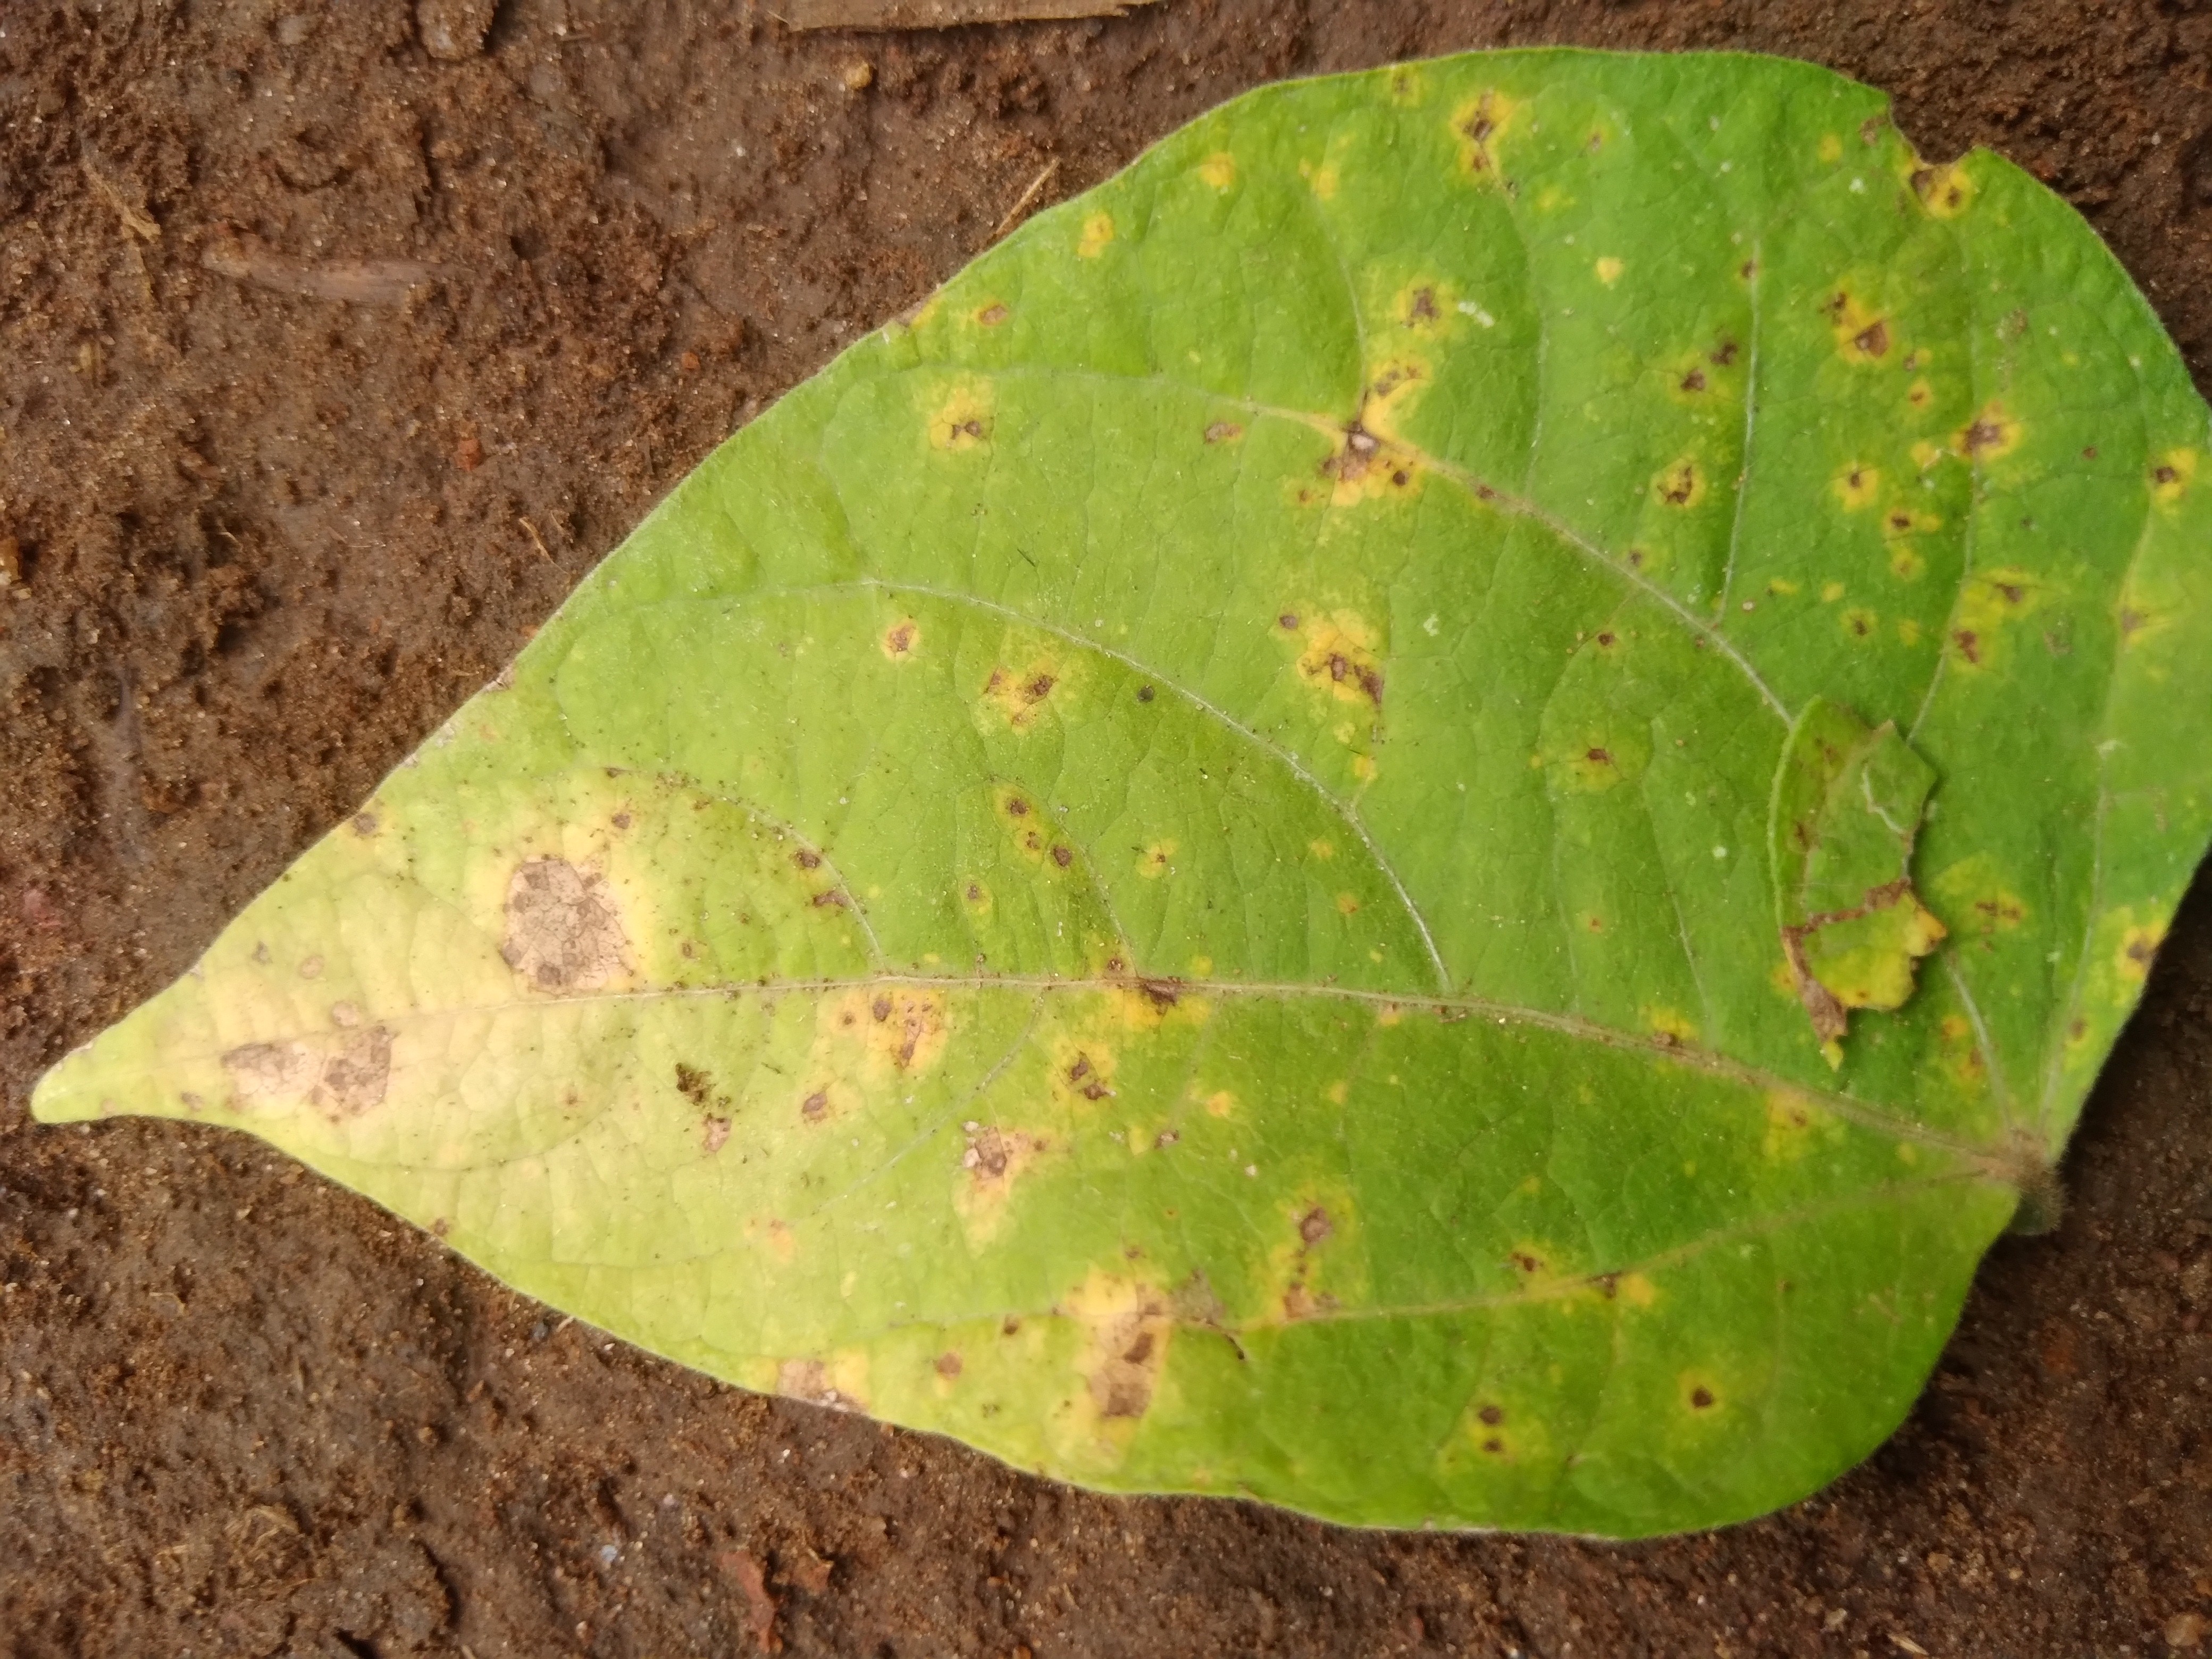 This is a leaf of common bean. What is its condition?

rust
